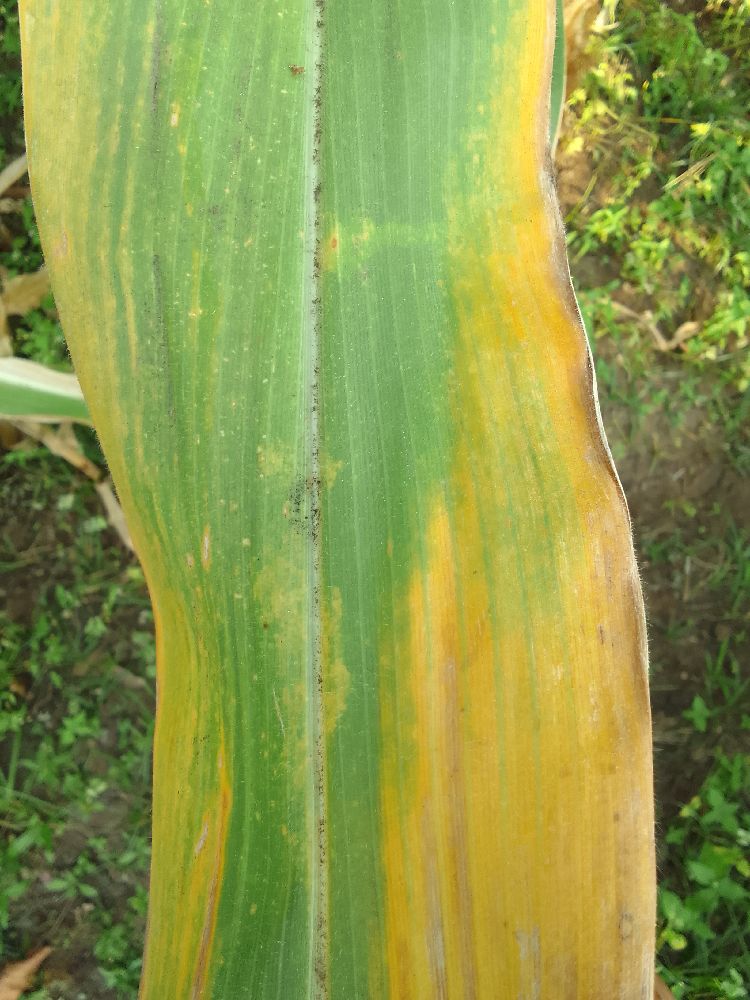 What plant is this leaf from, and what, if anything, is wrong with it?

maize, maize lethal necrosis
